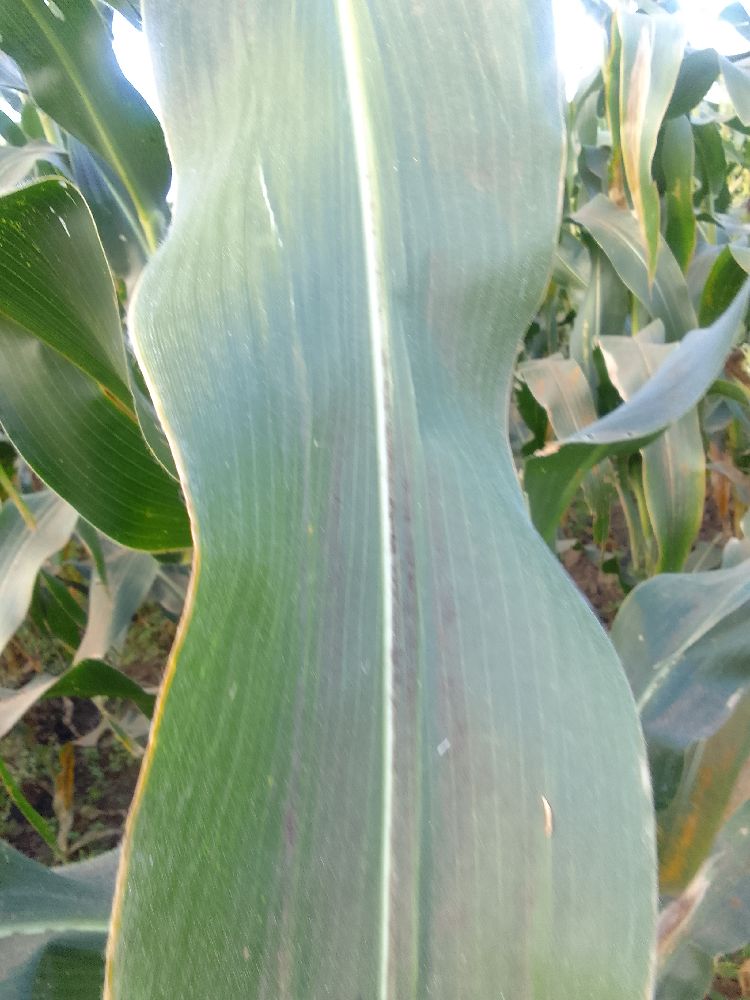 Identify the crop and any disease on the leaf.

maize, healthy
